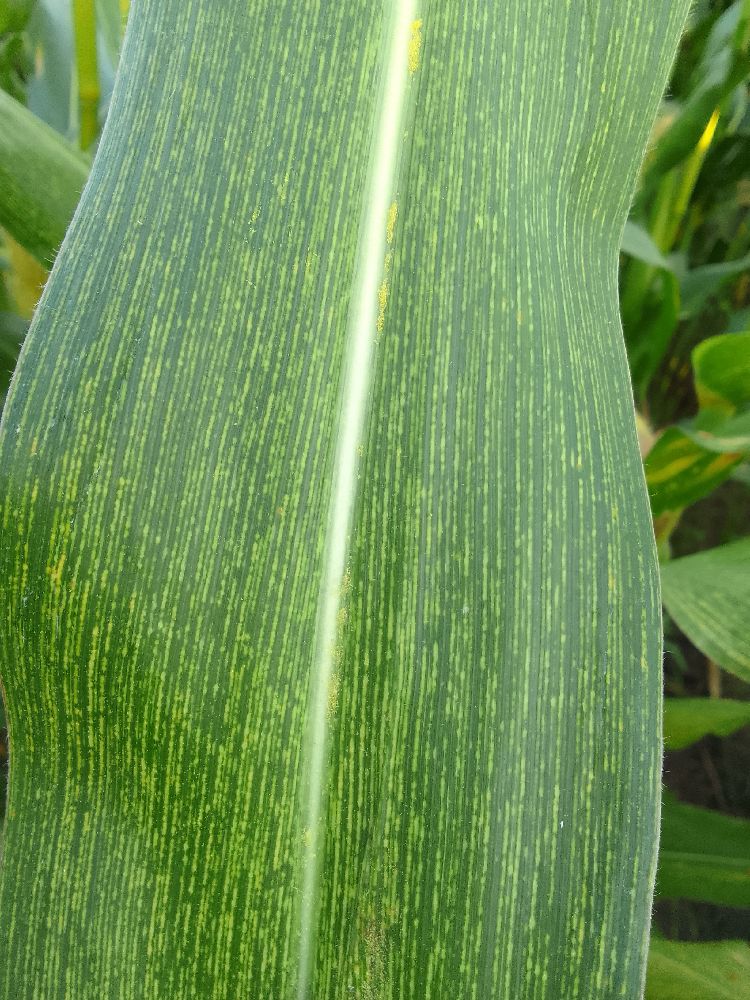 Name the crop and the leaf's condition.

maize, maize streak virus
